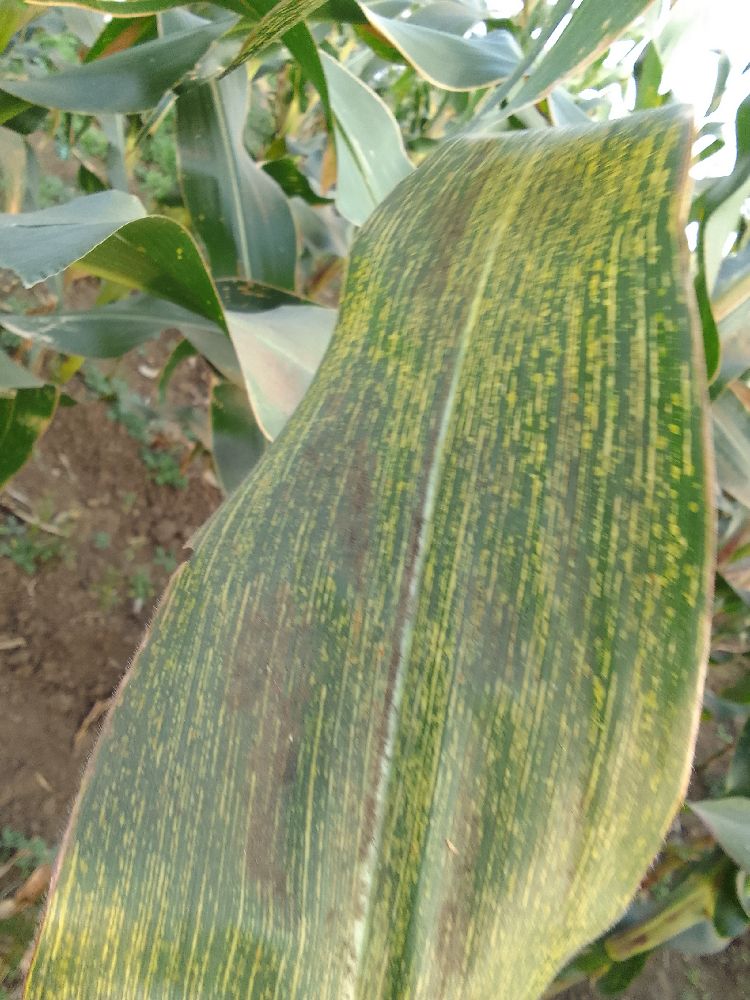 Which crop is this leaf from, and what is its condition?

maize, maize streak virus
